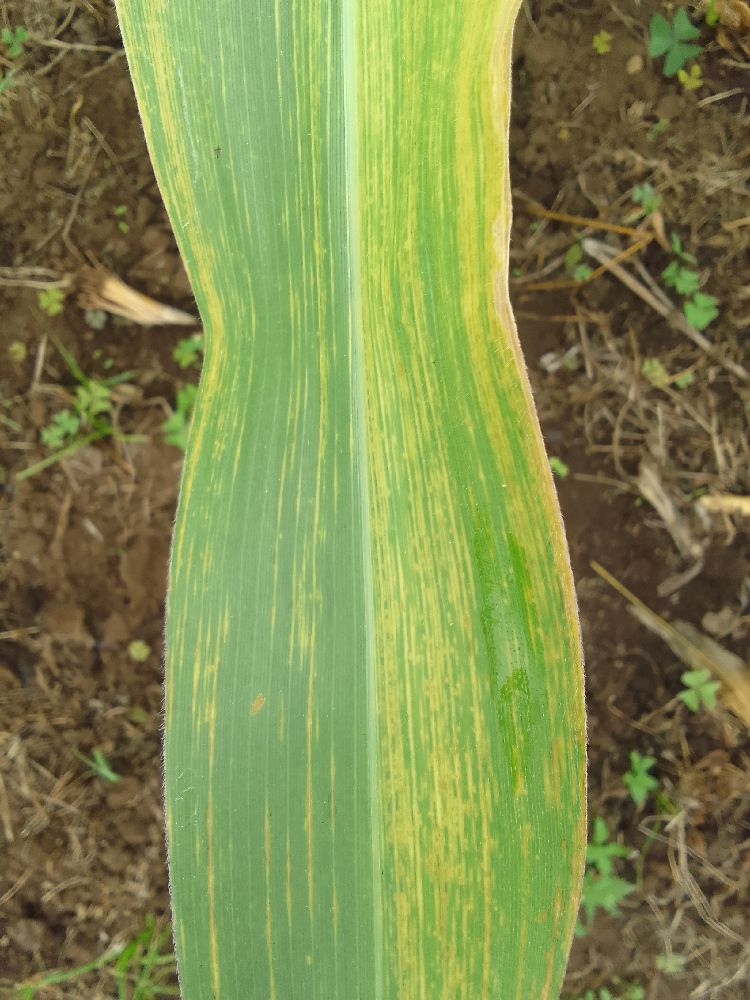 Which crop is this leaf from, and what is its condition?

maize, maize lethal necrosis
